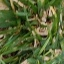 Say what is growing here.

grass
